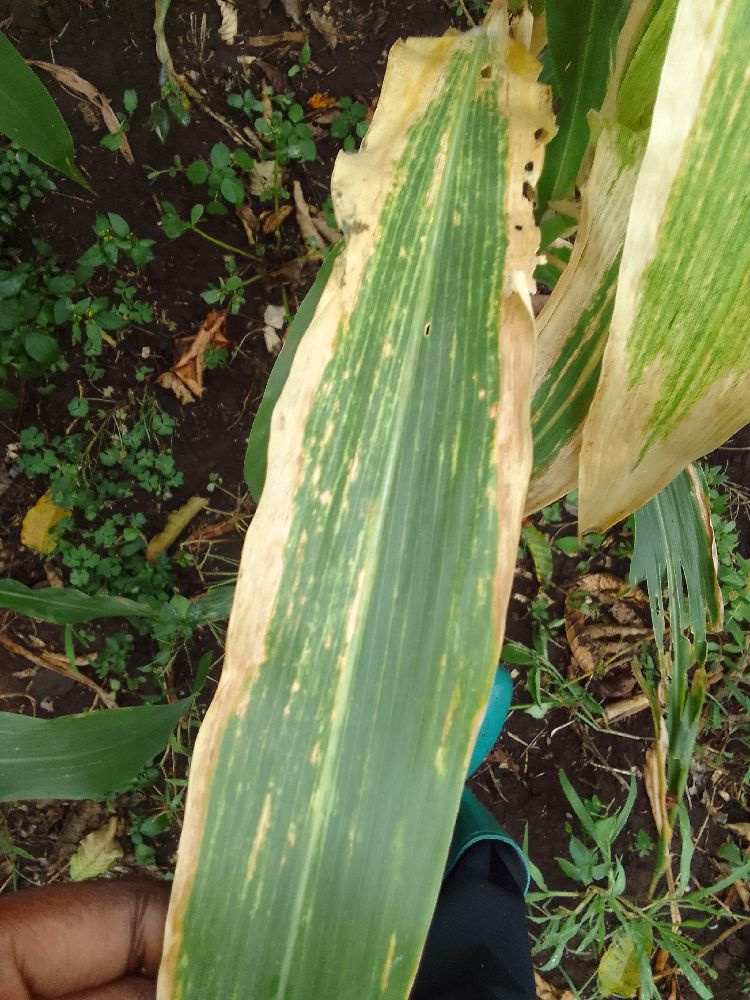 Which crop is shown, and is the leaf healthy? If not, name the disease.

maize, maize lethal necrosis
